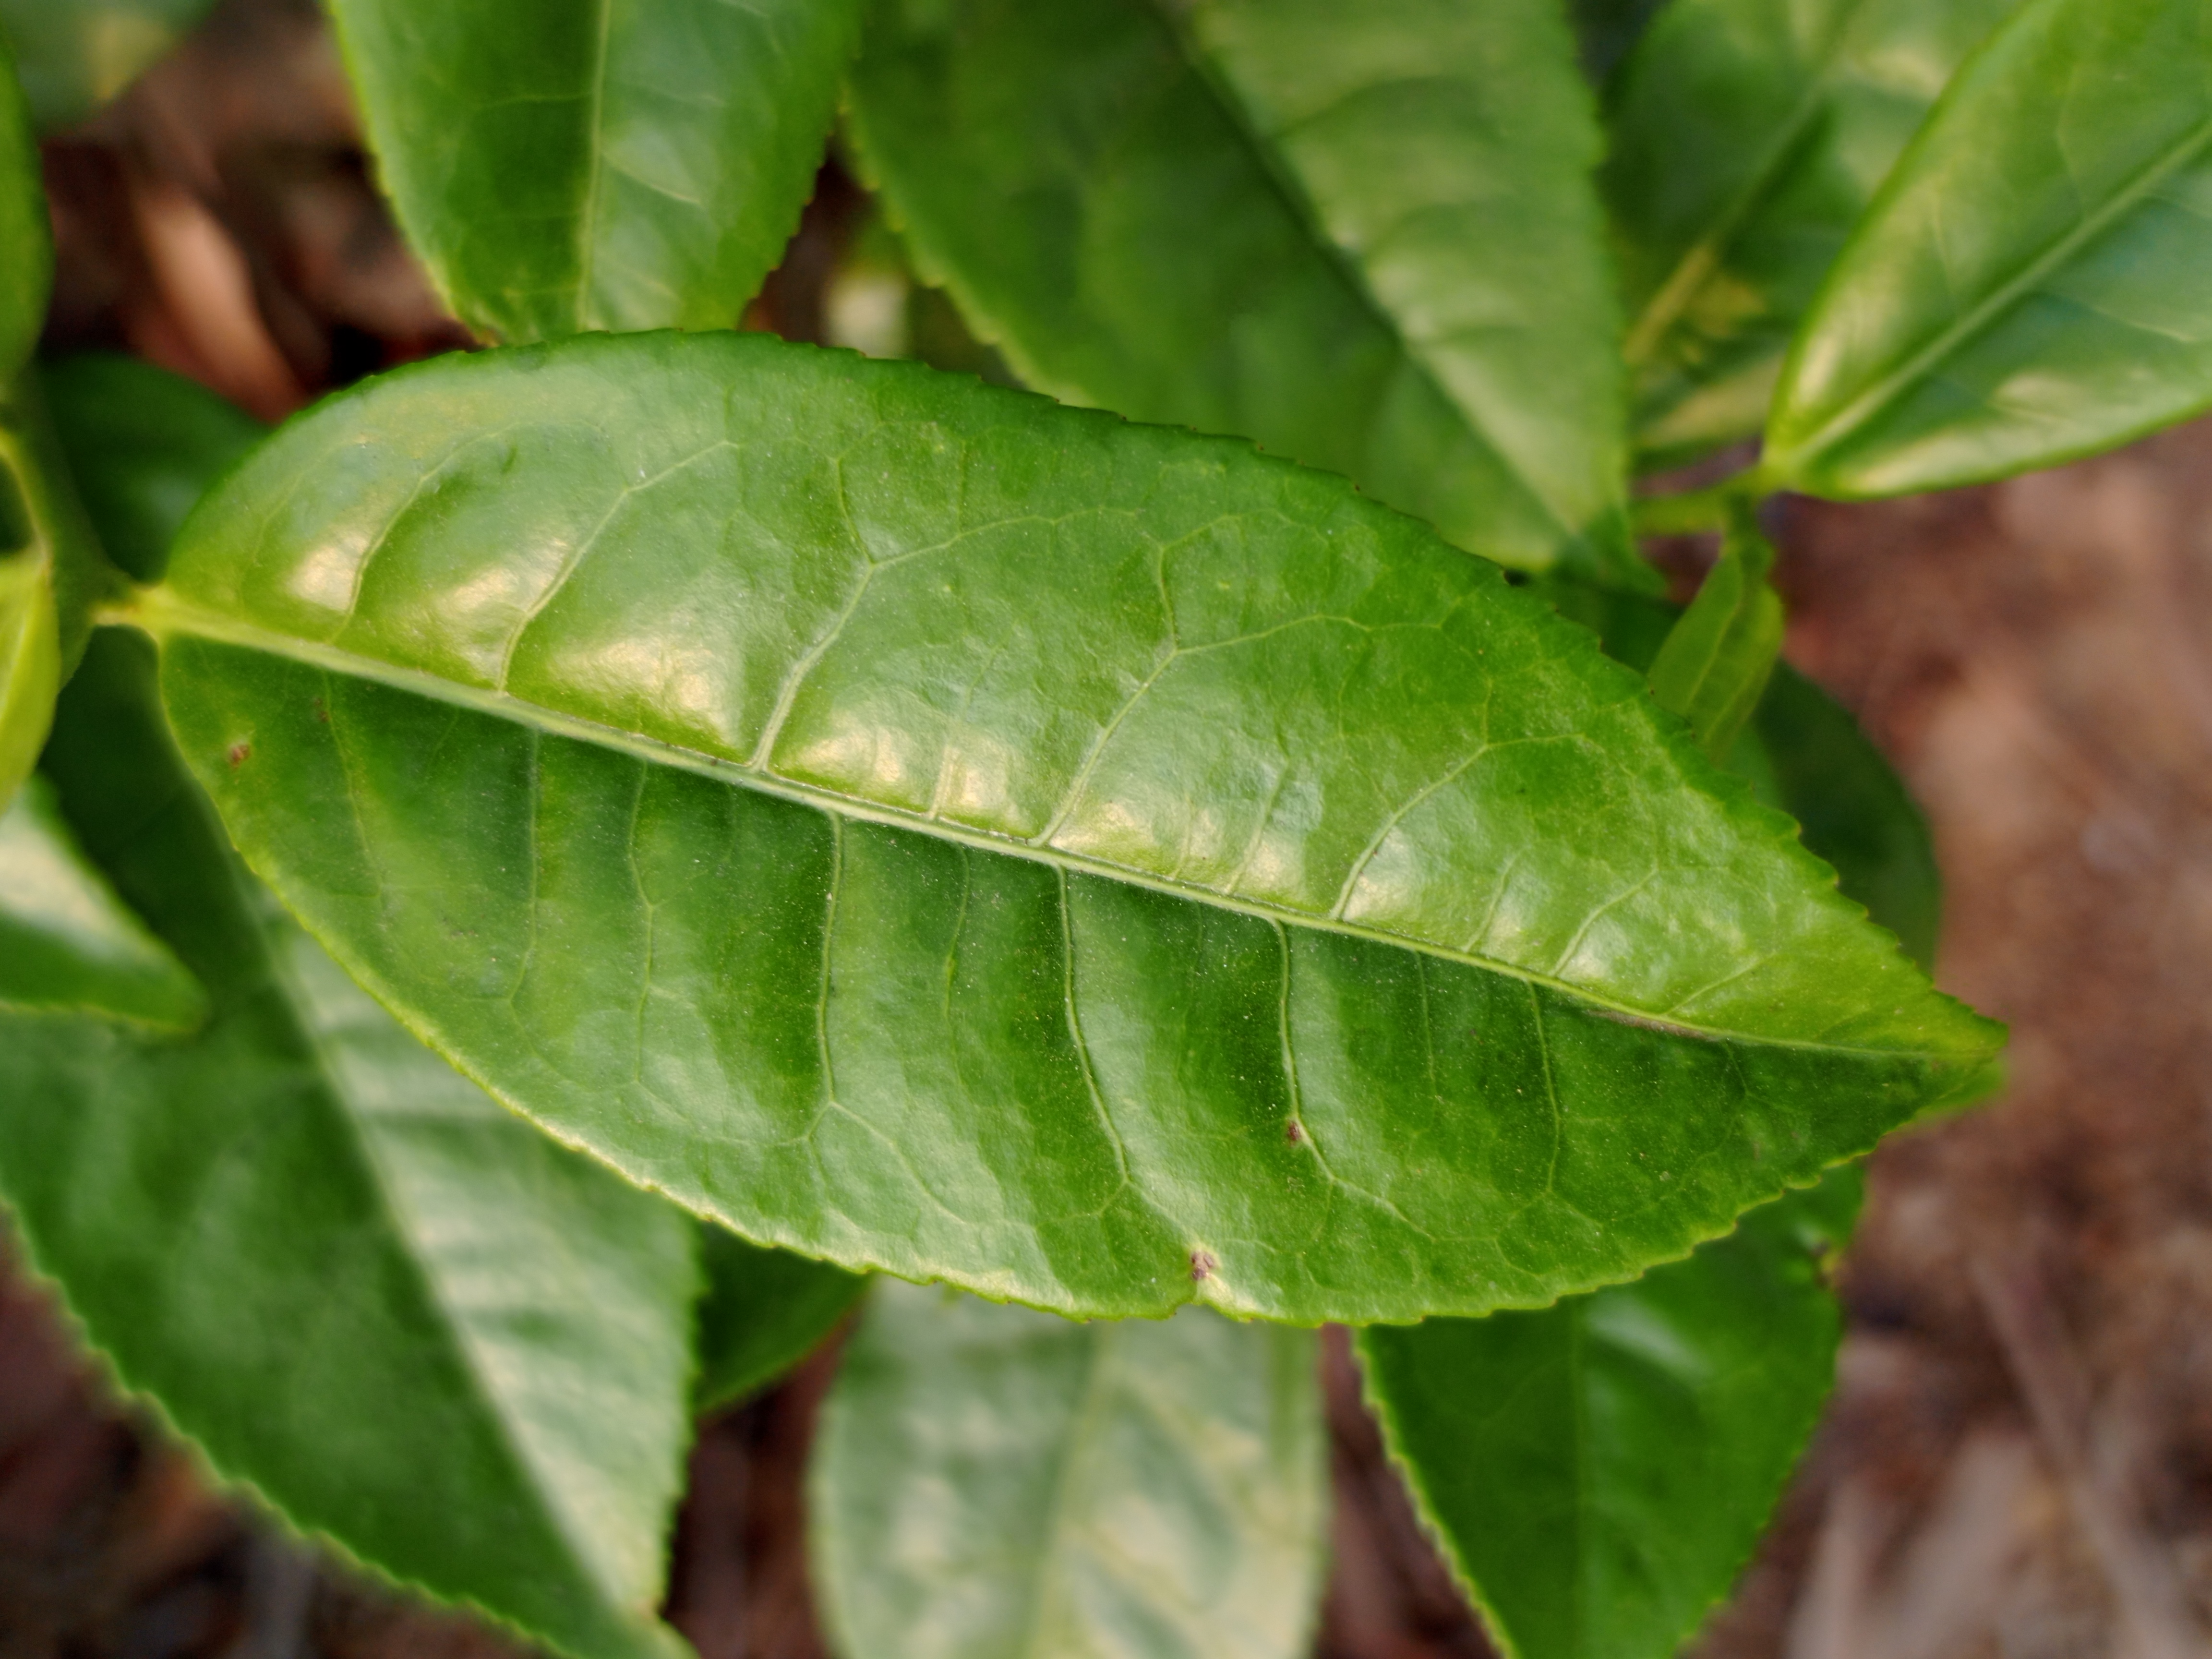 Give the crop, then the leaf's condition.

tea, healthy leaf
